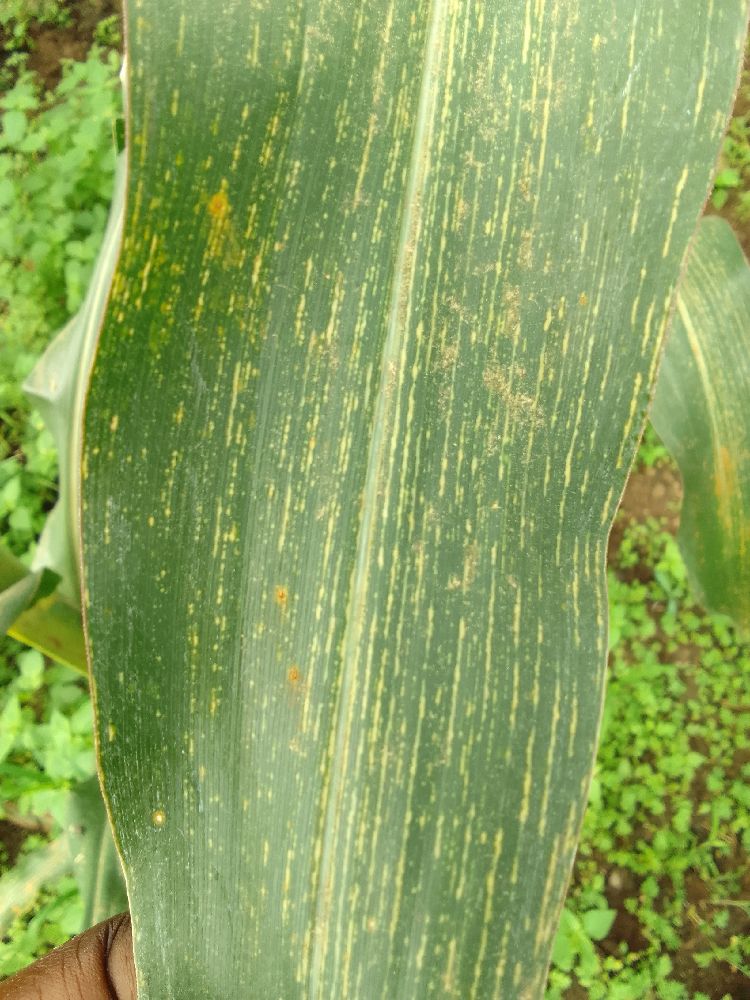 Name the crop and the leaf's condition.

maize, maize streak virus
